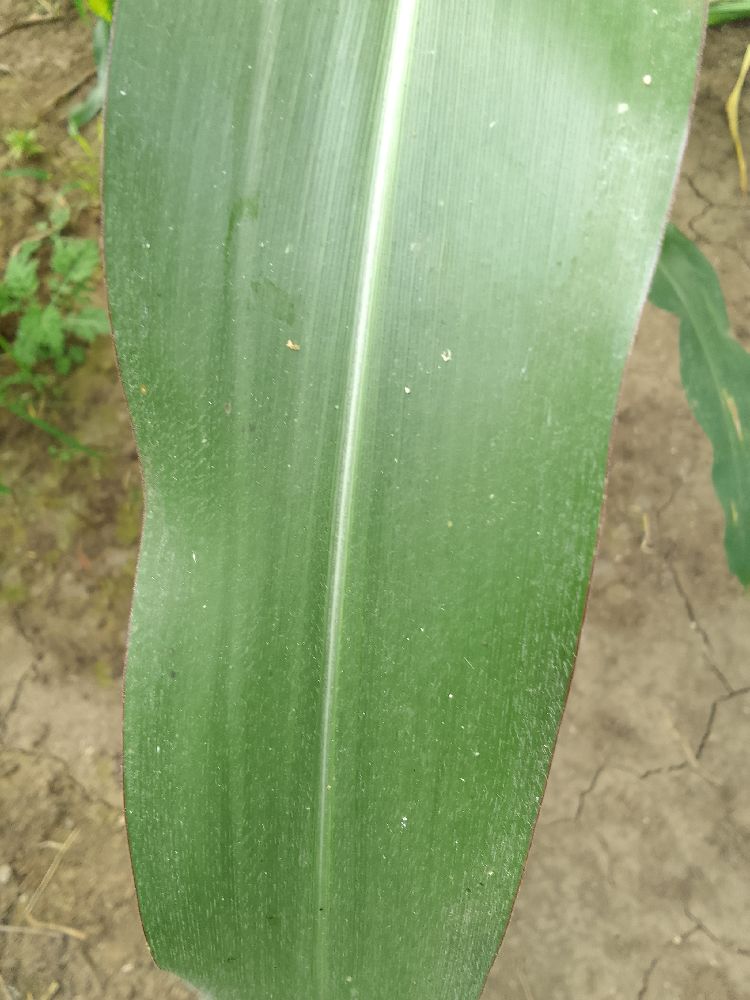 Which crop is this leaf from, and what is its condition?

maize, healthy
